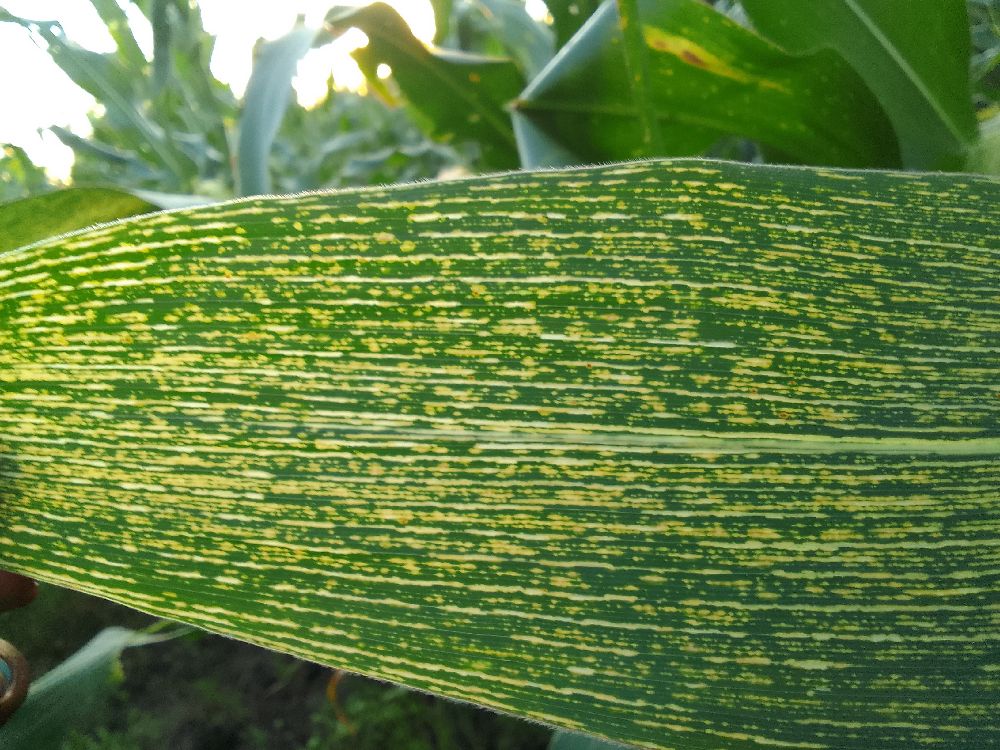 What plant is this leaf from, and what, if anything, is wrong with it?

maize, maize streak virus
